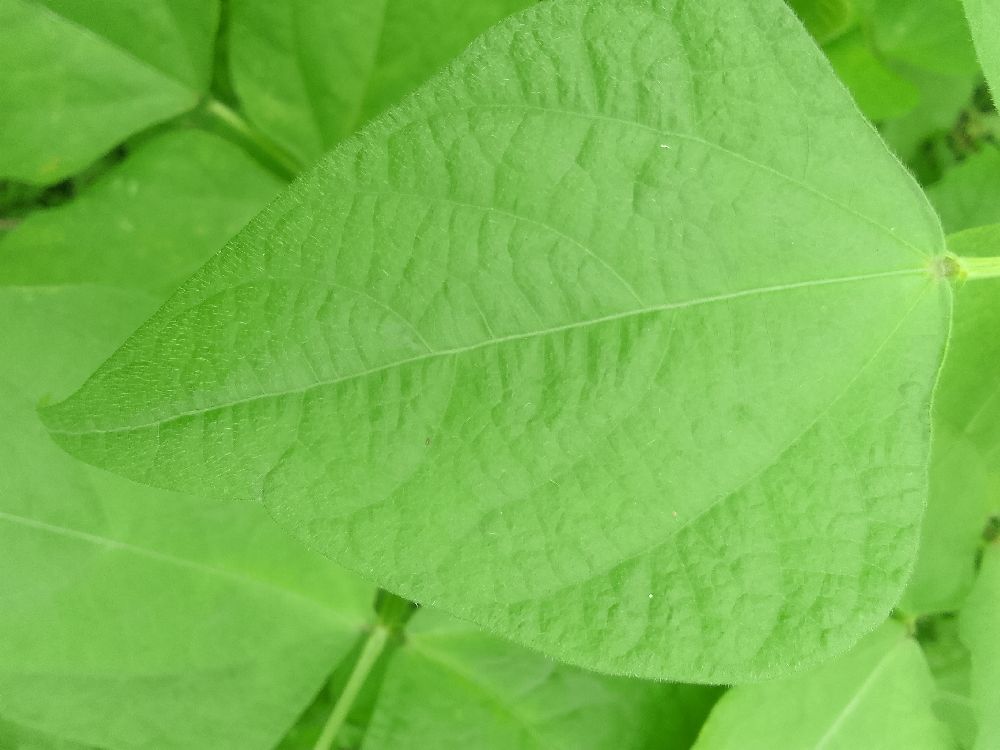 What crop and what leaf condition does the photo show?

common bean, healthy
